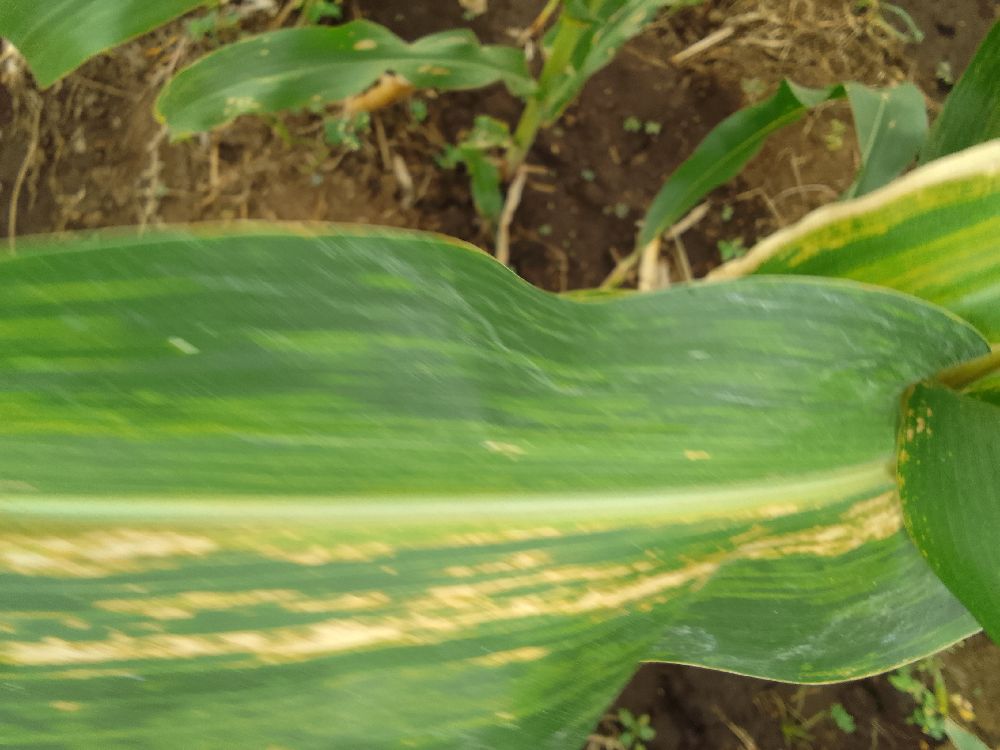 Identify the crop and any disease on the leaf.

maize, maize lethal necrosis
